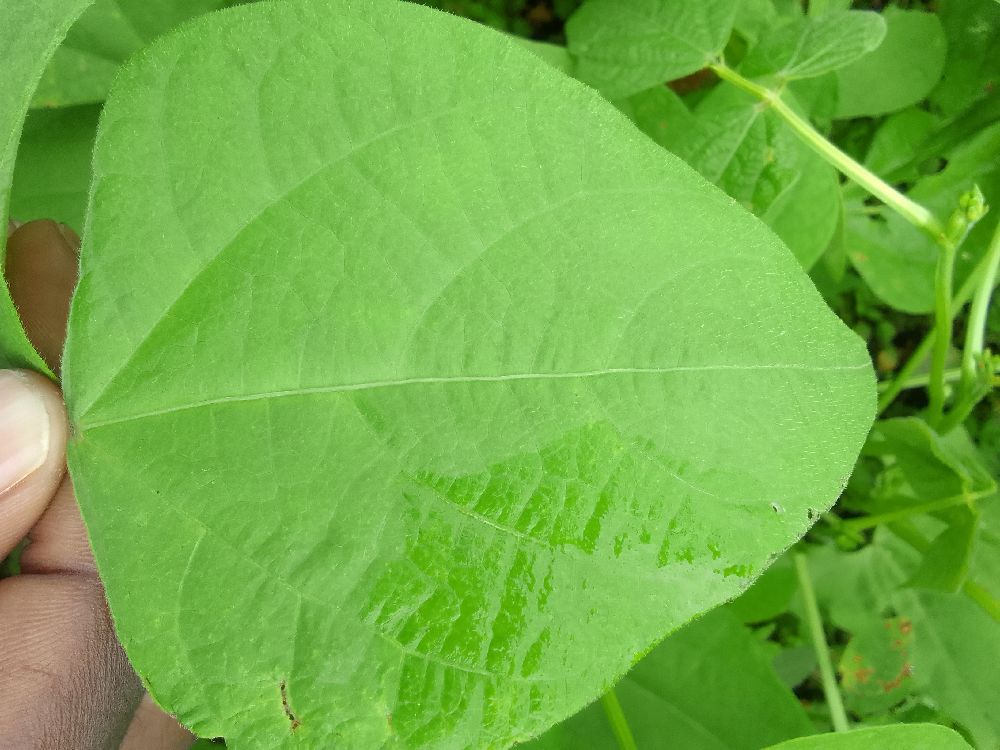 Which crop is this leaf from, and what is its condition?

common bean, healthy
